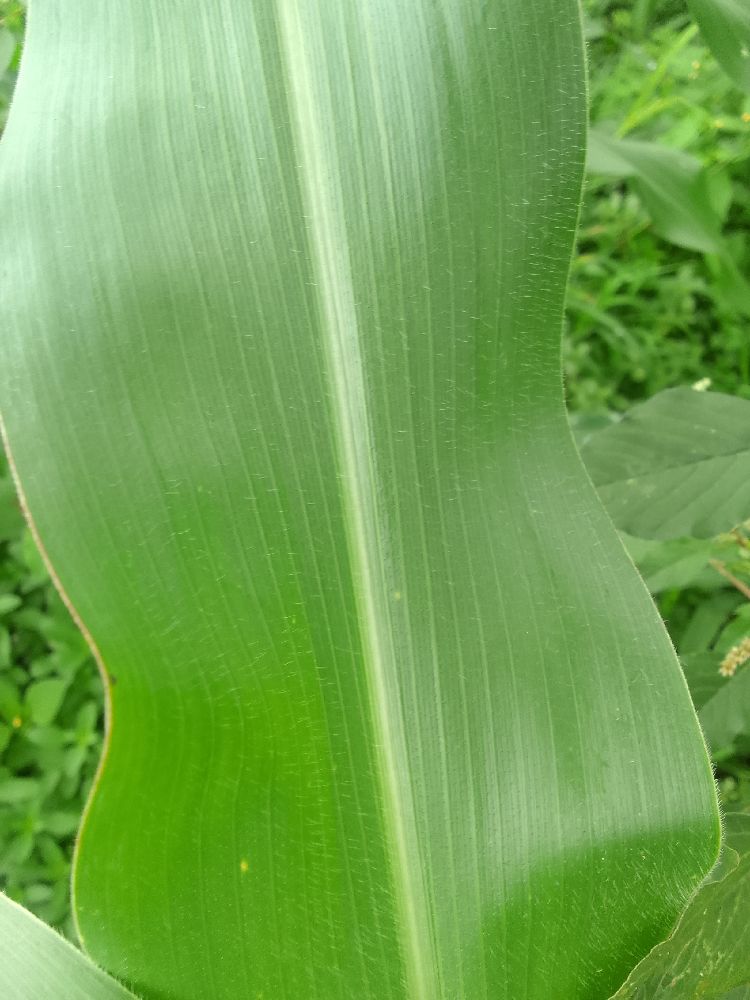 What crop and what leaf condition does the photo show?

maize, healthy
